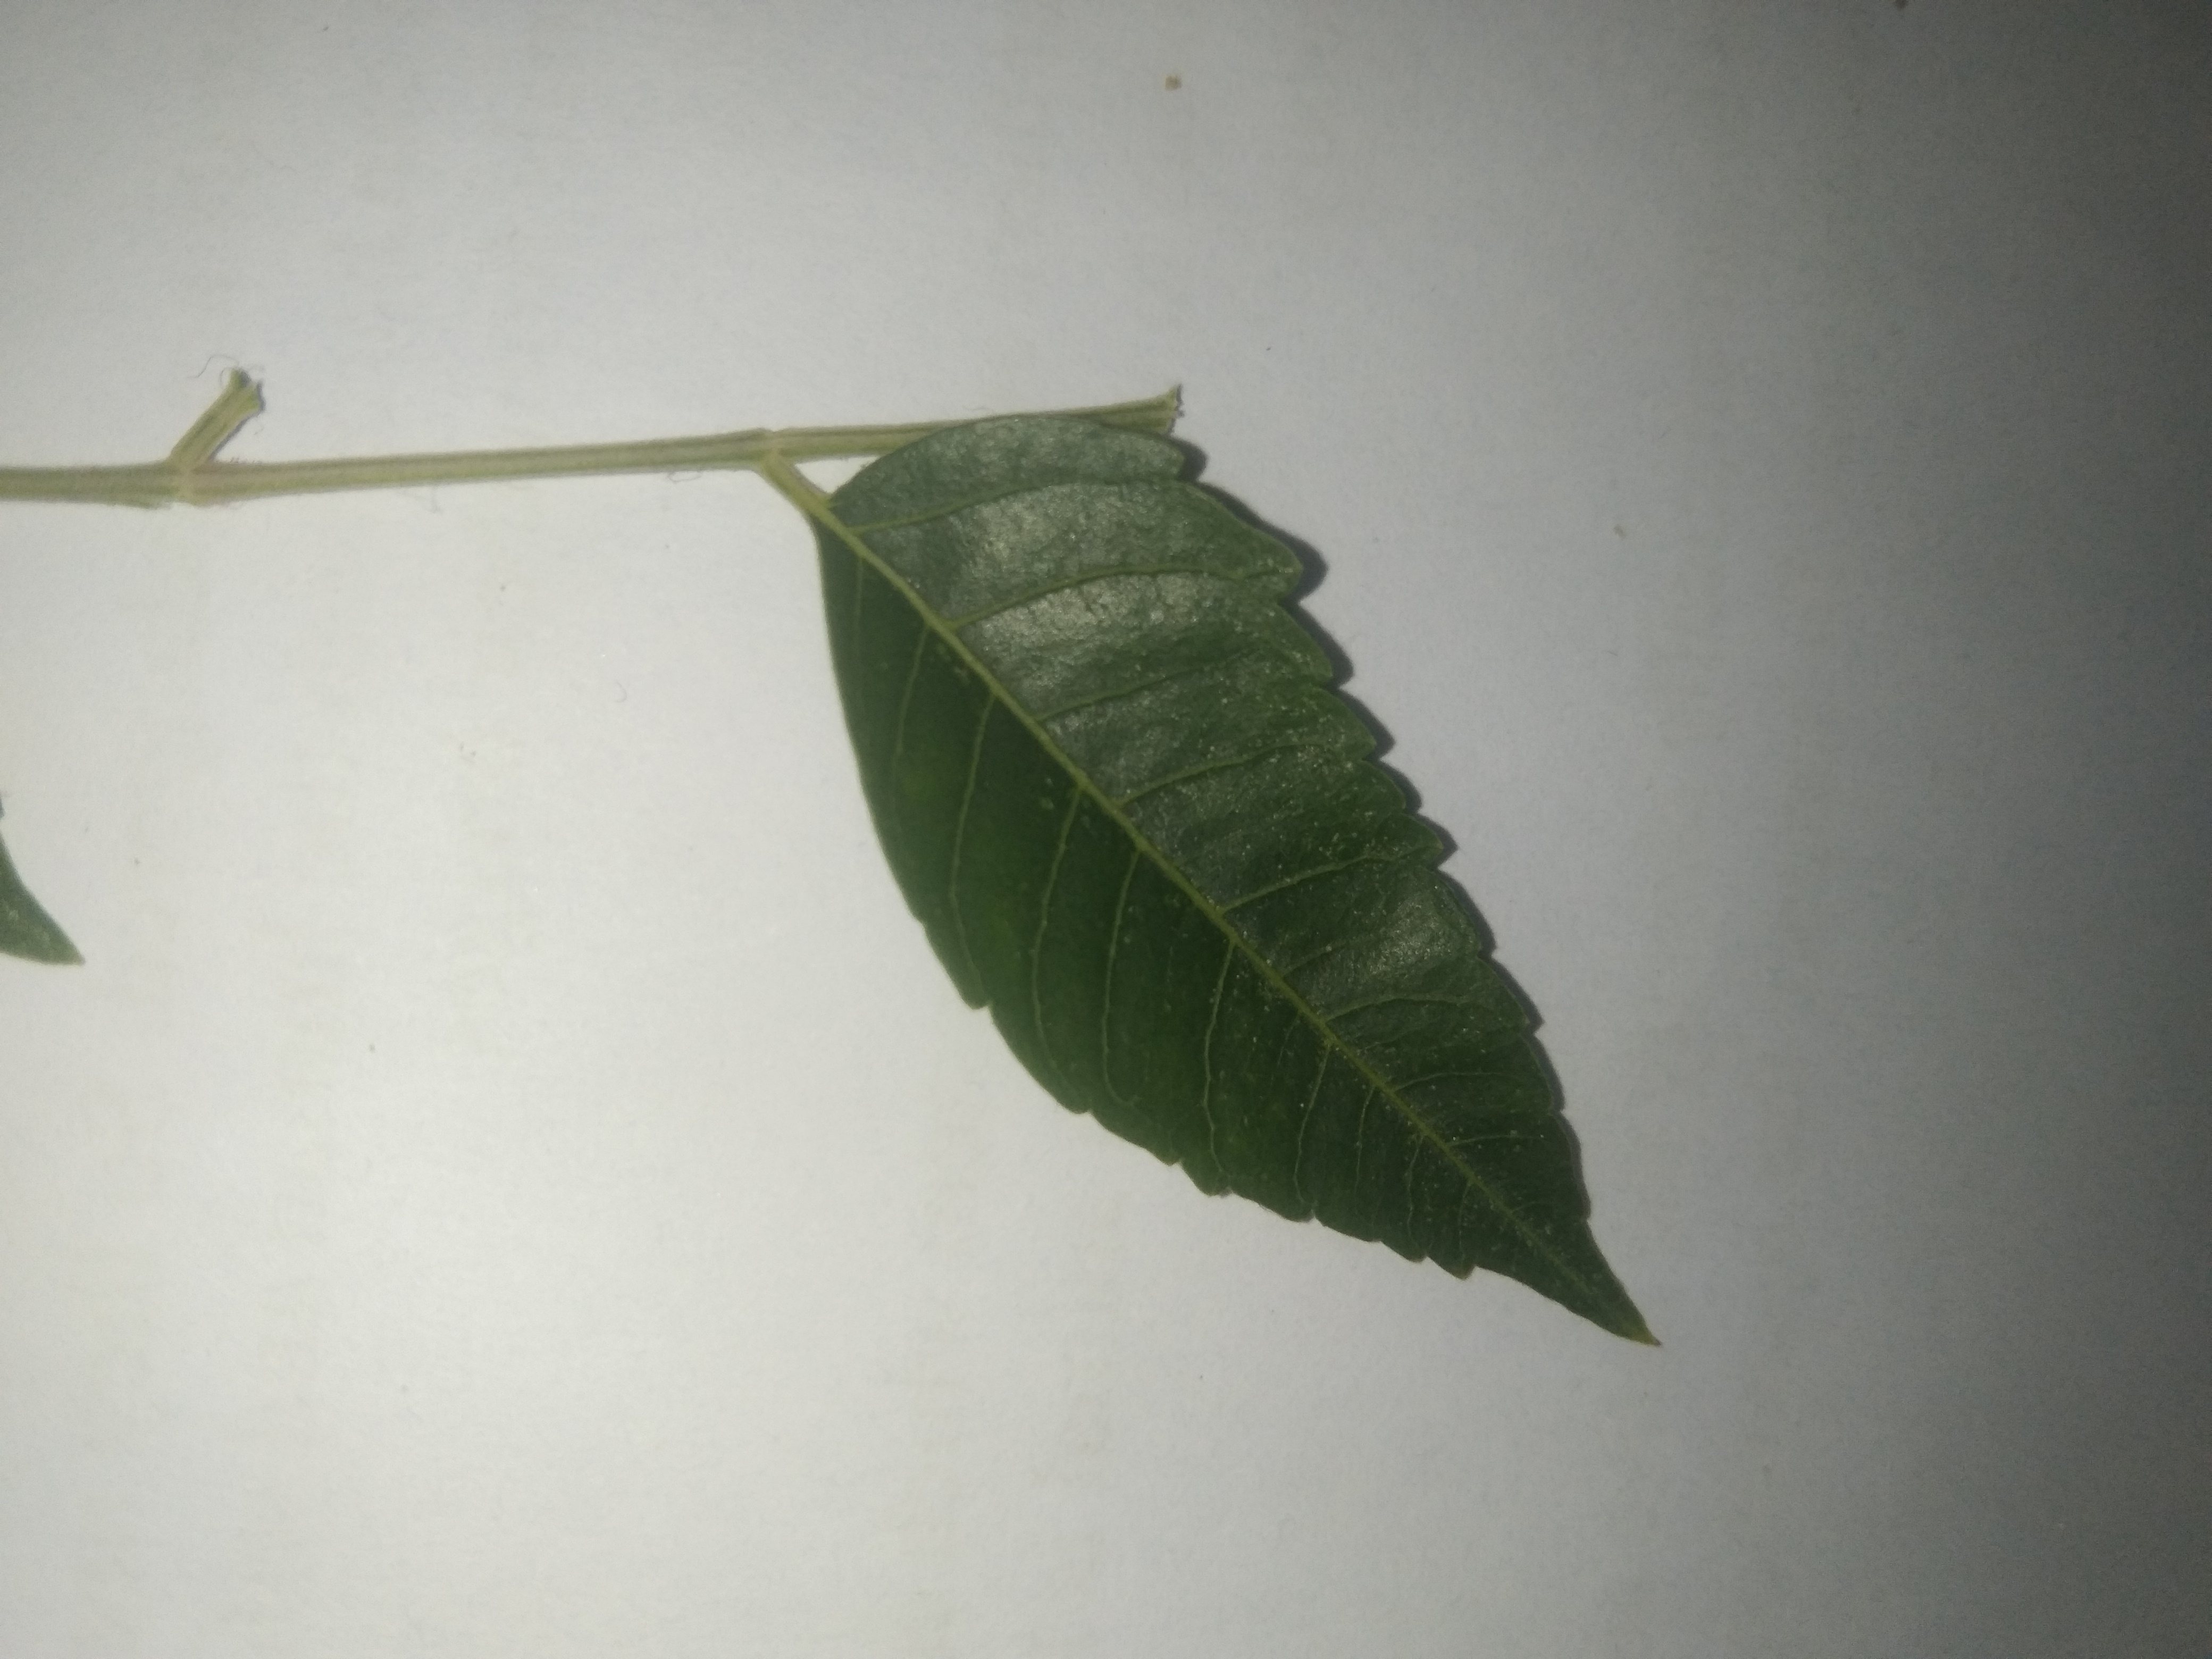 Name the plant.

neem
